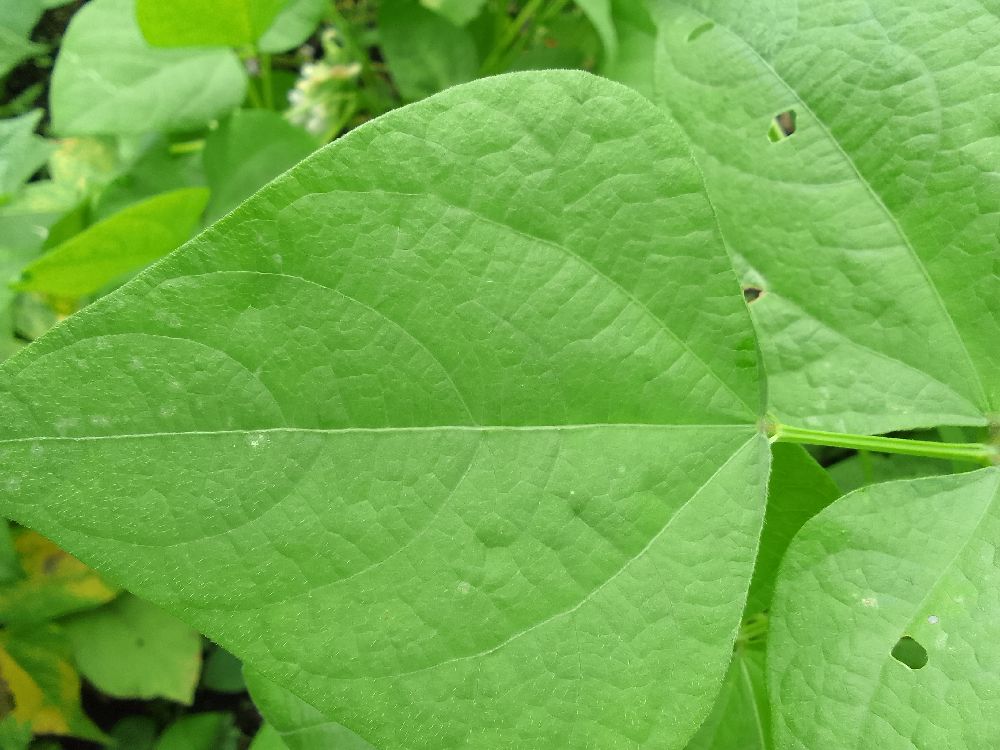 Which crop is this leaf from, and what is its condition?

common bean, healthy
